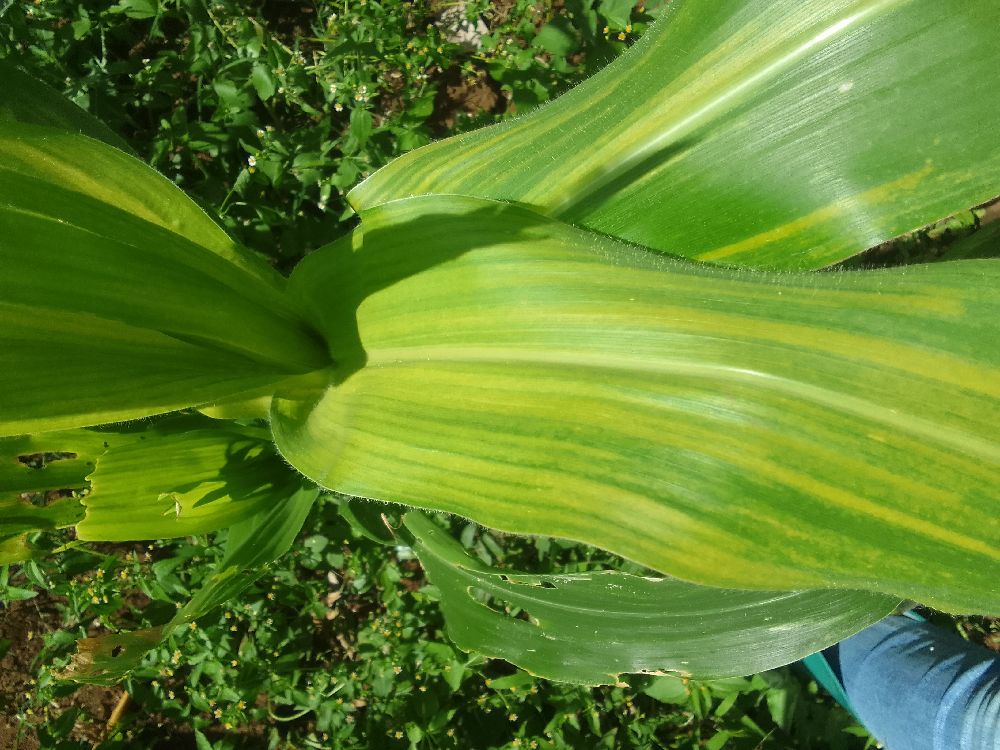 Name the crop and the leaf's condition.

maize, maize lethal necrosis
